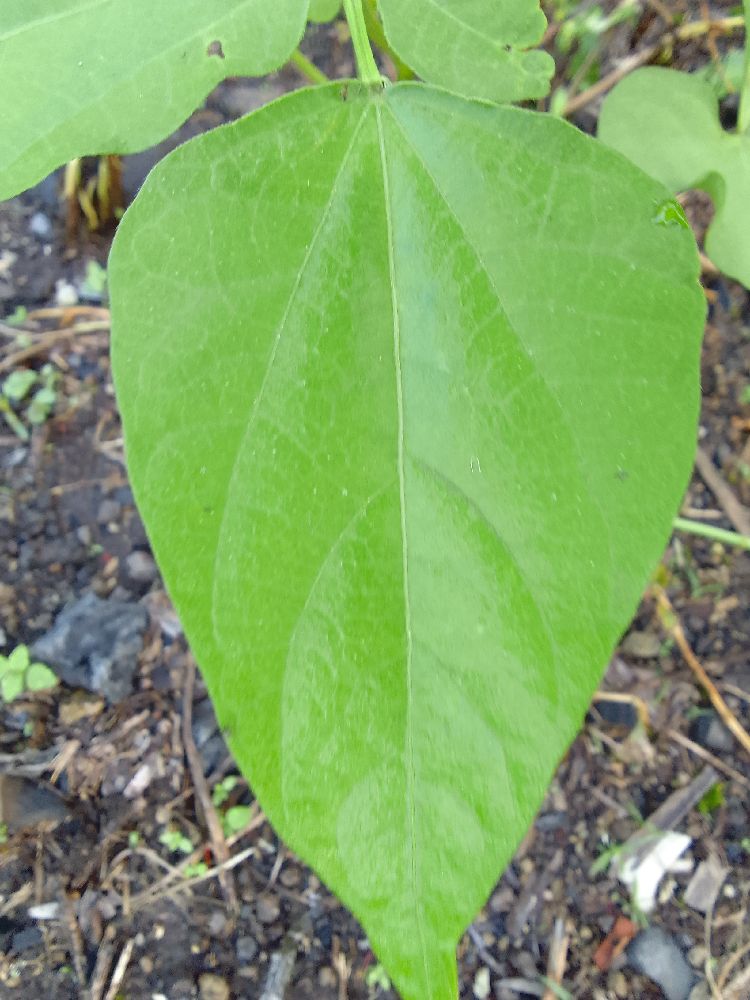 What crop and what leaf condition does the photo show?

common bean, healthy
